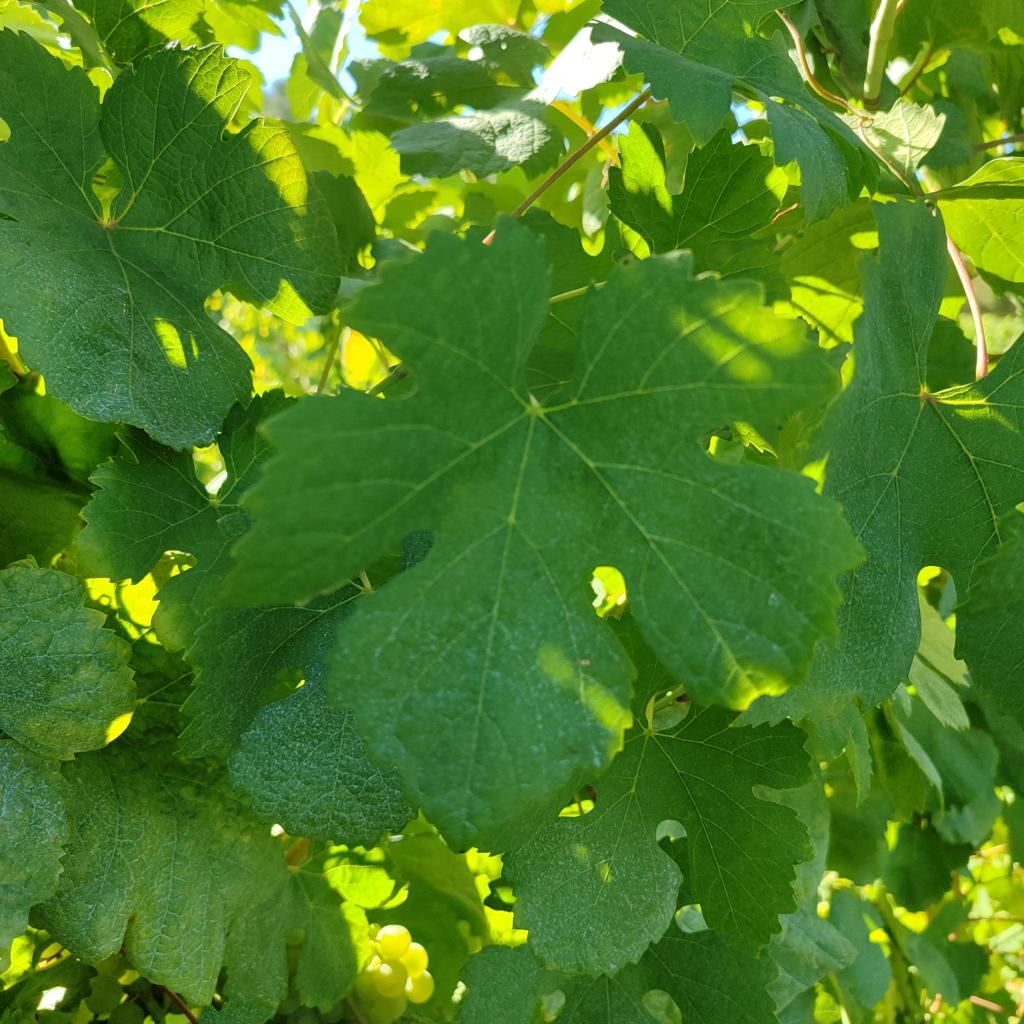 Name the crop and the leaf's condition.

grapevine, healthy
